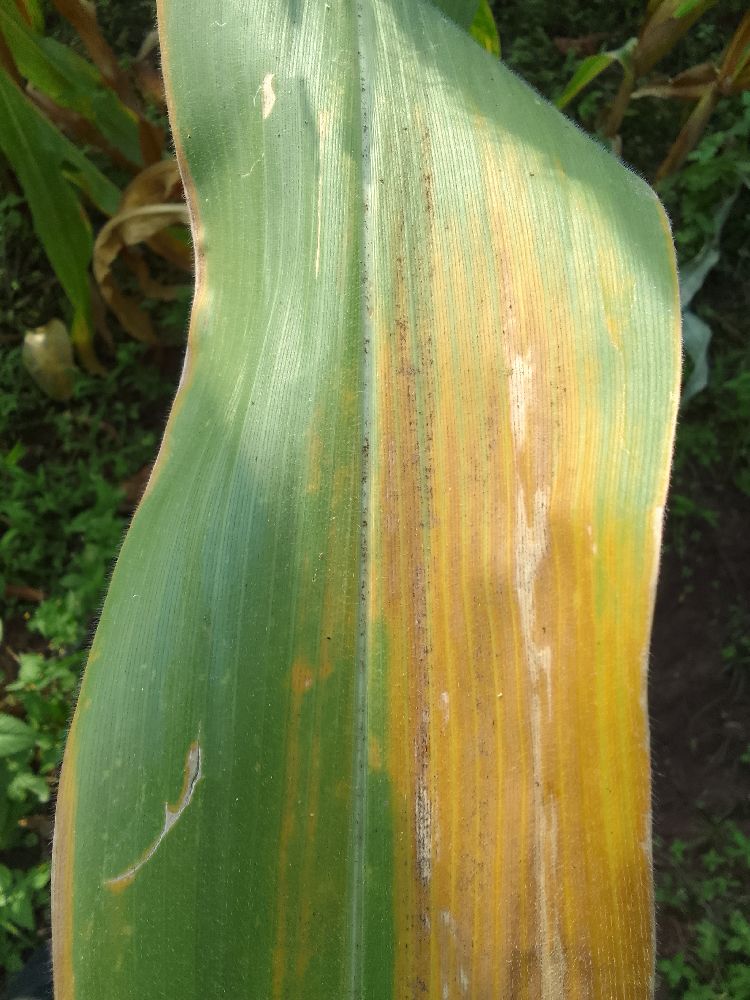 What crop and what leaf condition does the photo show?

maize, maize lethal necrosis
